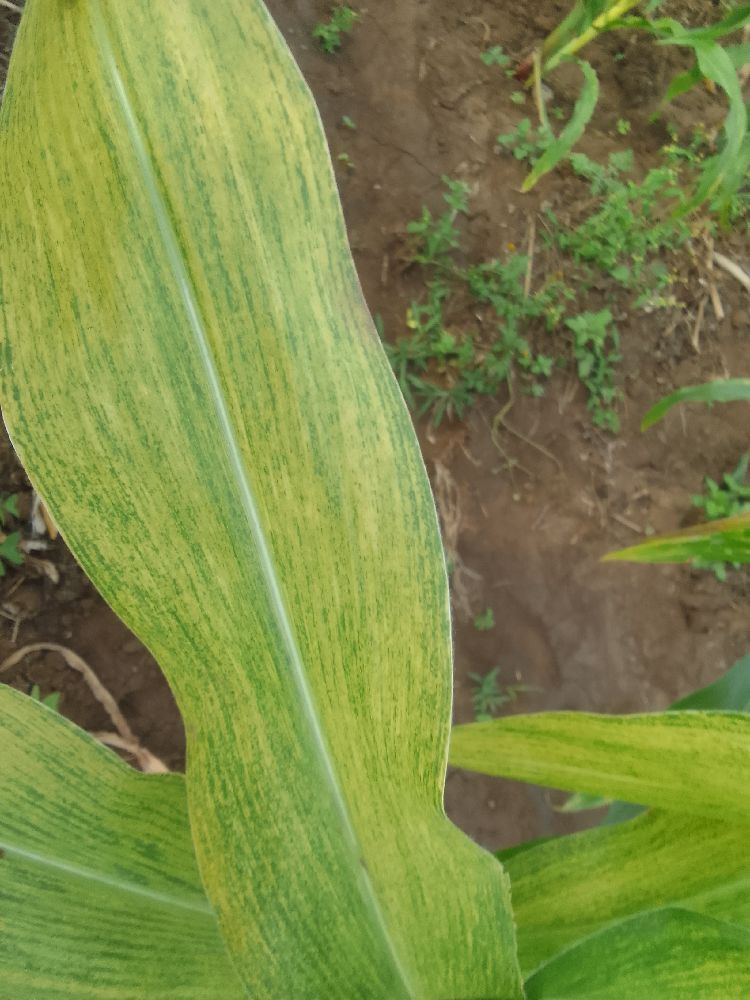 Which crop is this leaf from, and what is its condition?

maize, maize lethal necrosis
